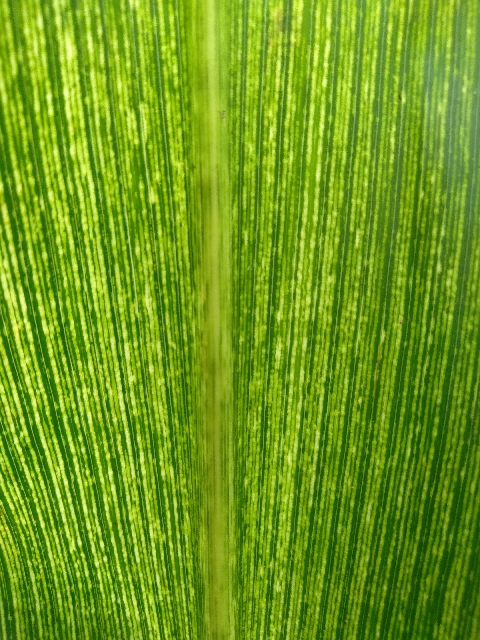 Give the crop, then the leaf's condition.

maize, maize streak virus
